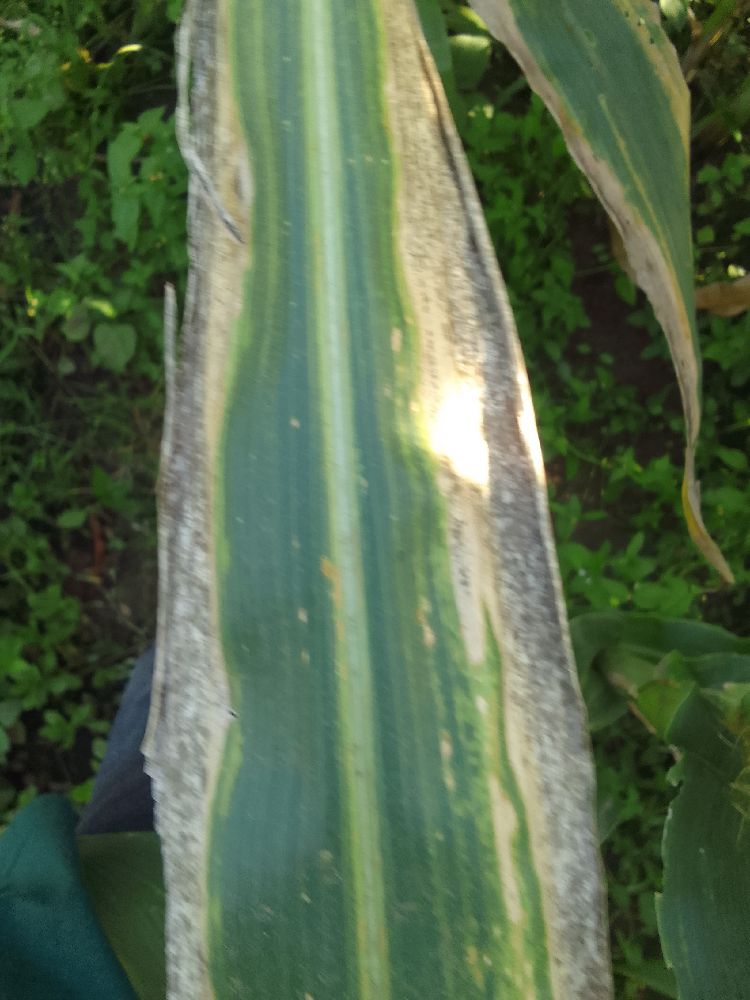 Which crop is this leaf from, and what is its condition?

maize, maize lethal necrosis
